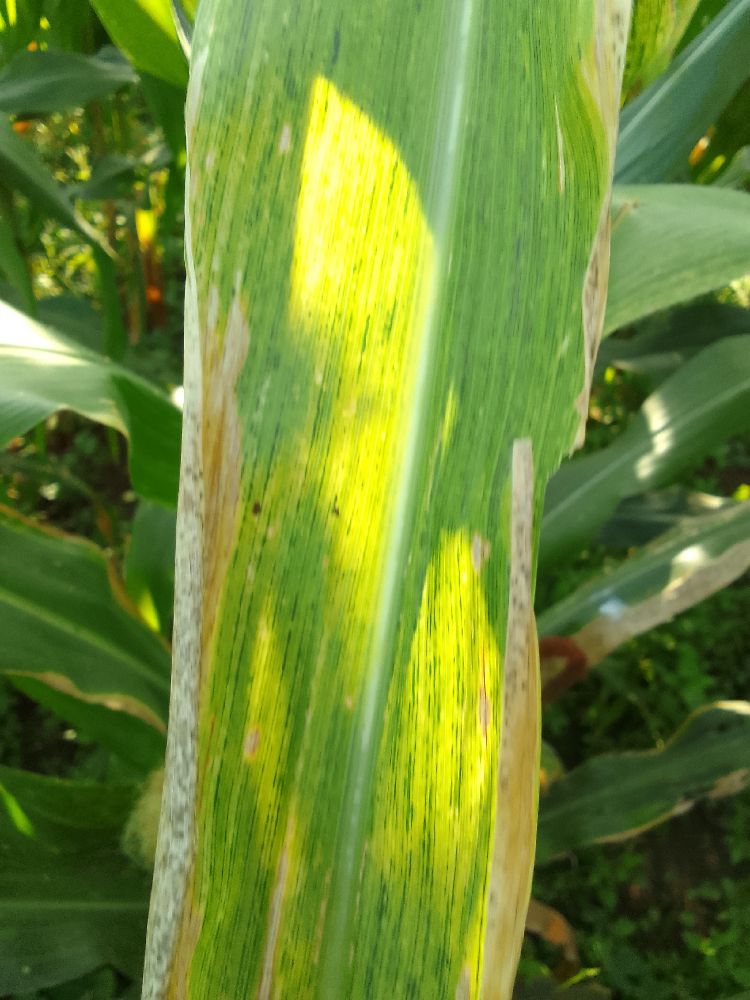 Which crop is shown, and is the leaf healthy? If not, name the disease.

maize, maize lethal necrosis
